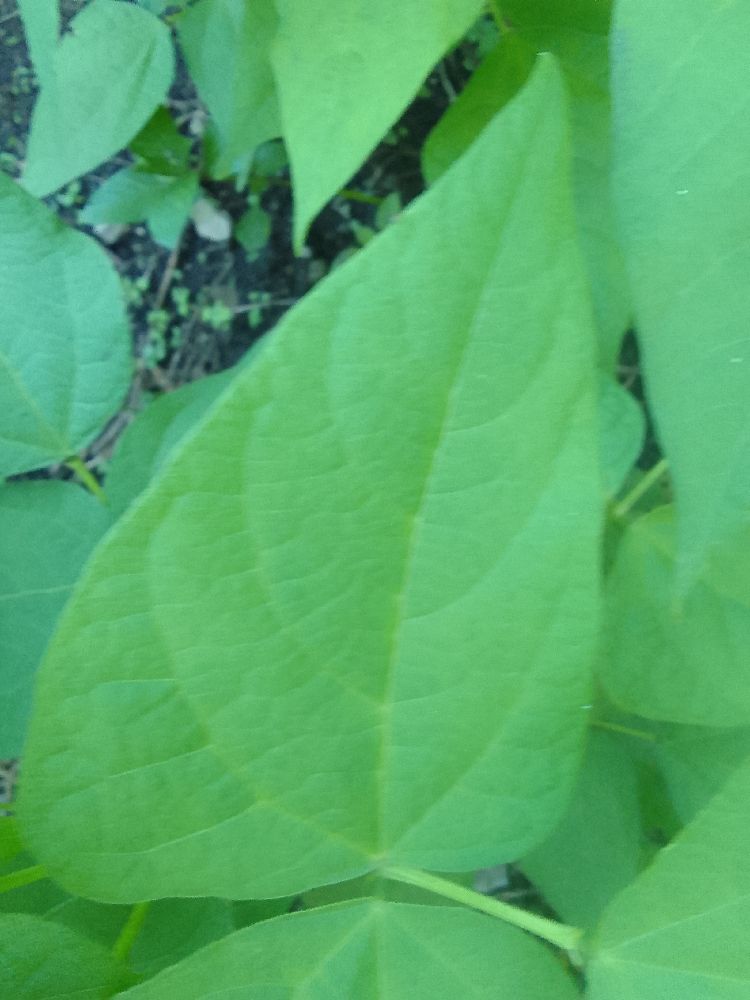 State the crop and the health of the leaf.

common bean, healthy
